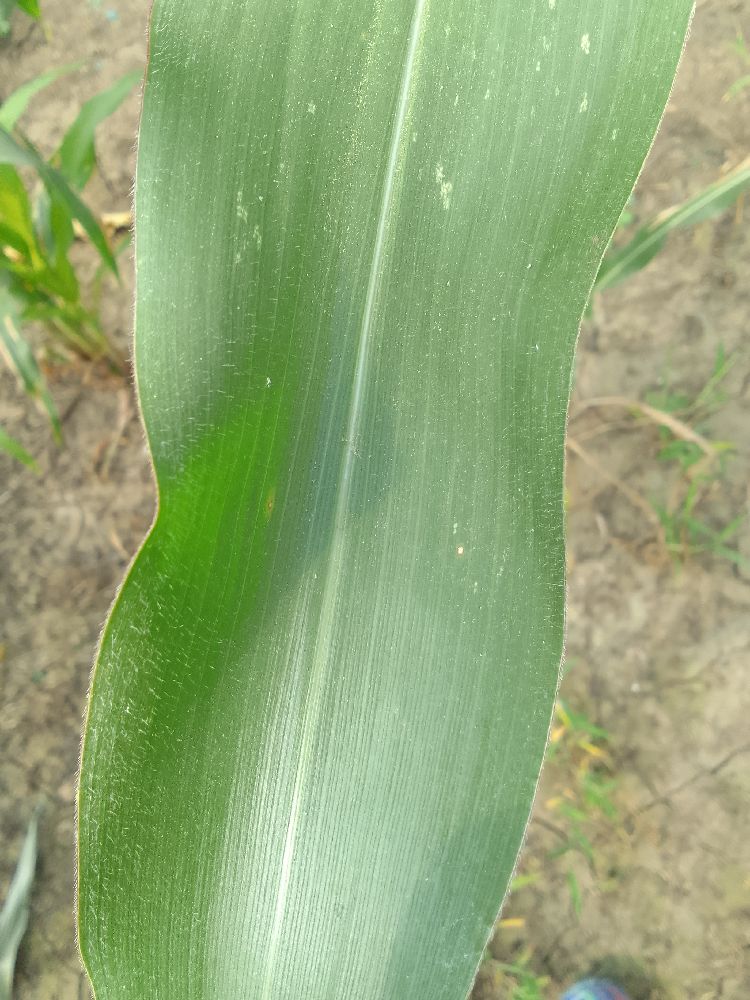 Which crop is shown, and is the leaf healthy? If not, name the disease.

maize, healthy
